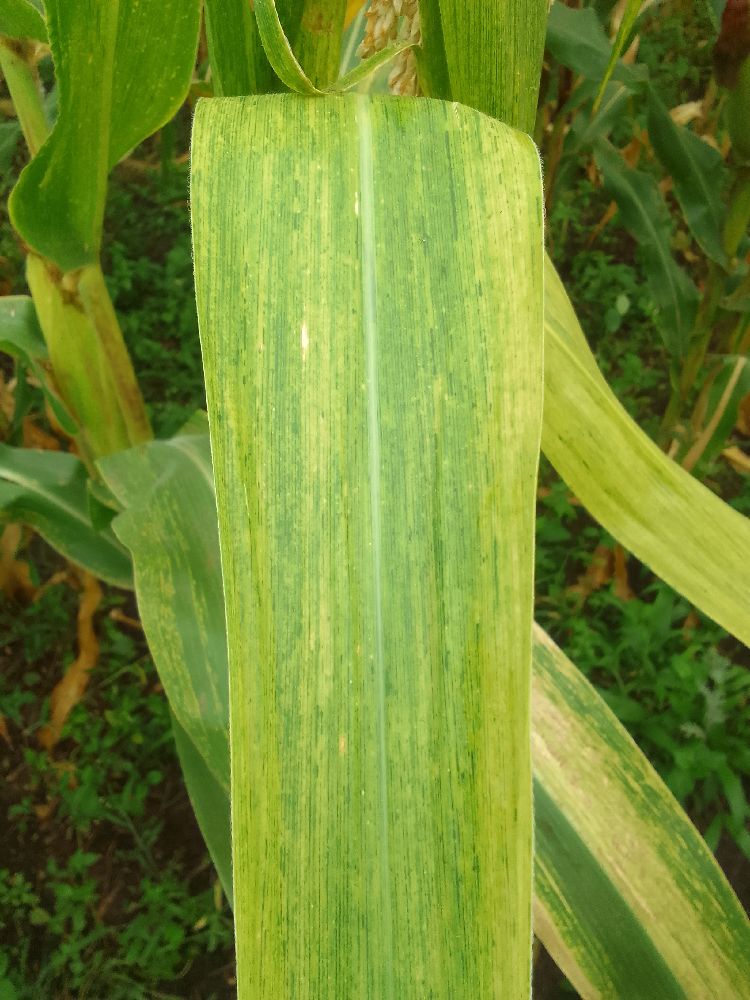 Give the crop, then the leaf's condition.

maize, maize lethal necrosis
